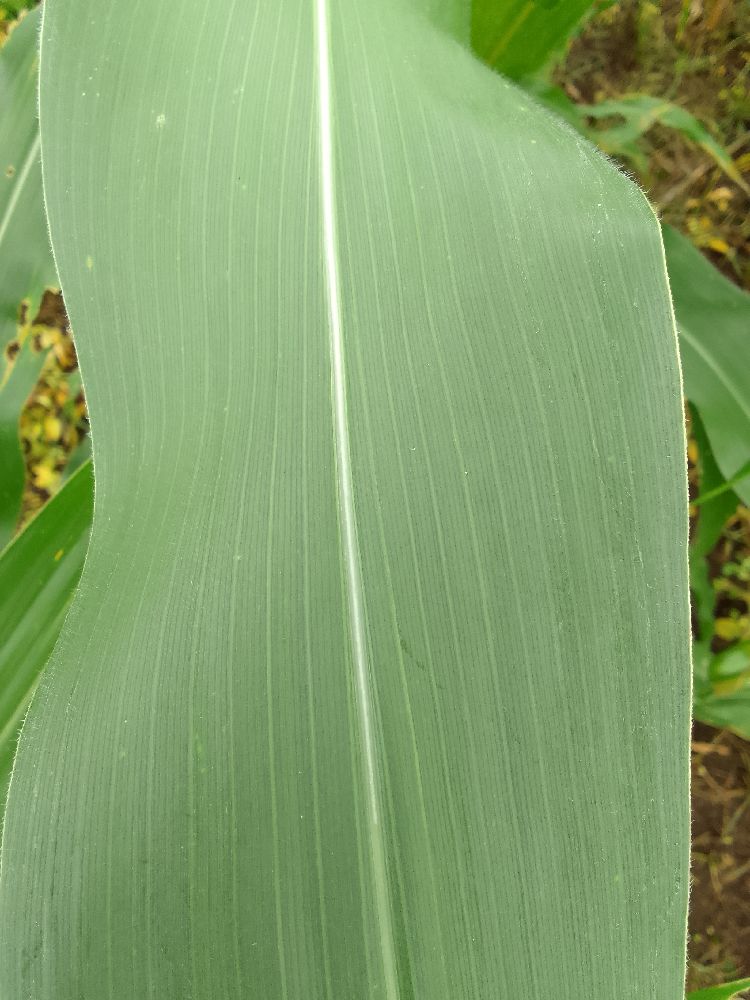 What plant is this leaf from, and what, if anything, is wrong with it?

maize, healthy
